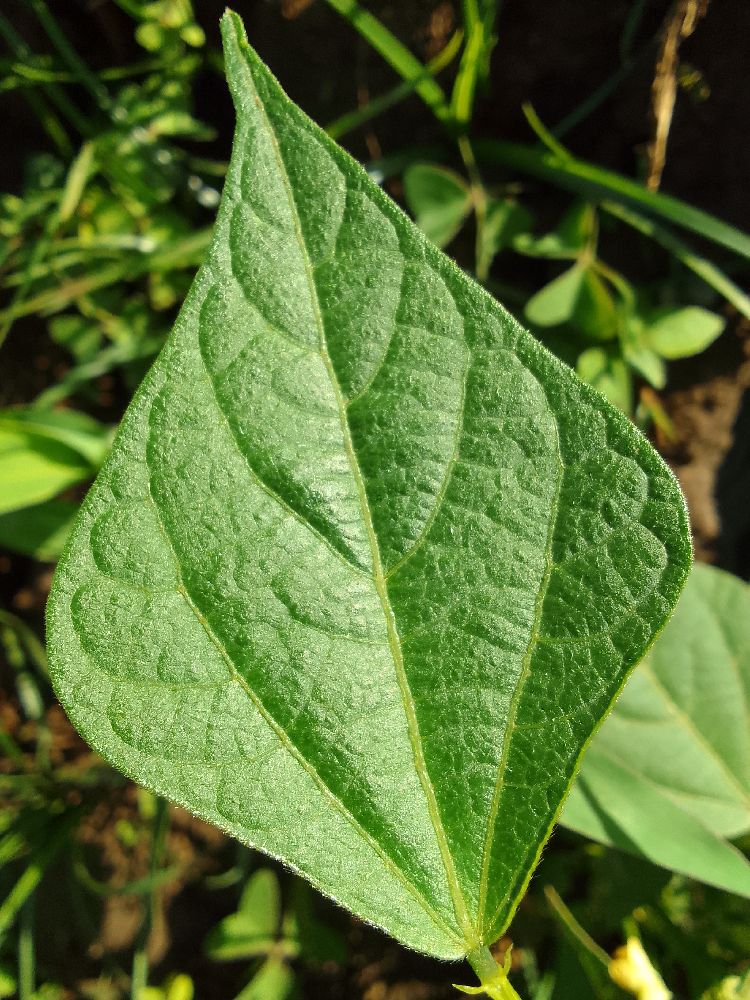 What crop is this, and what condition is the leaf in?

common bean, healthy
